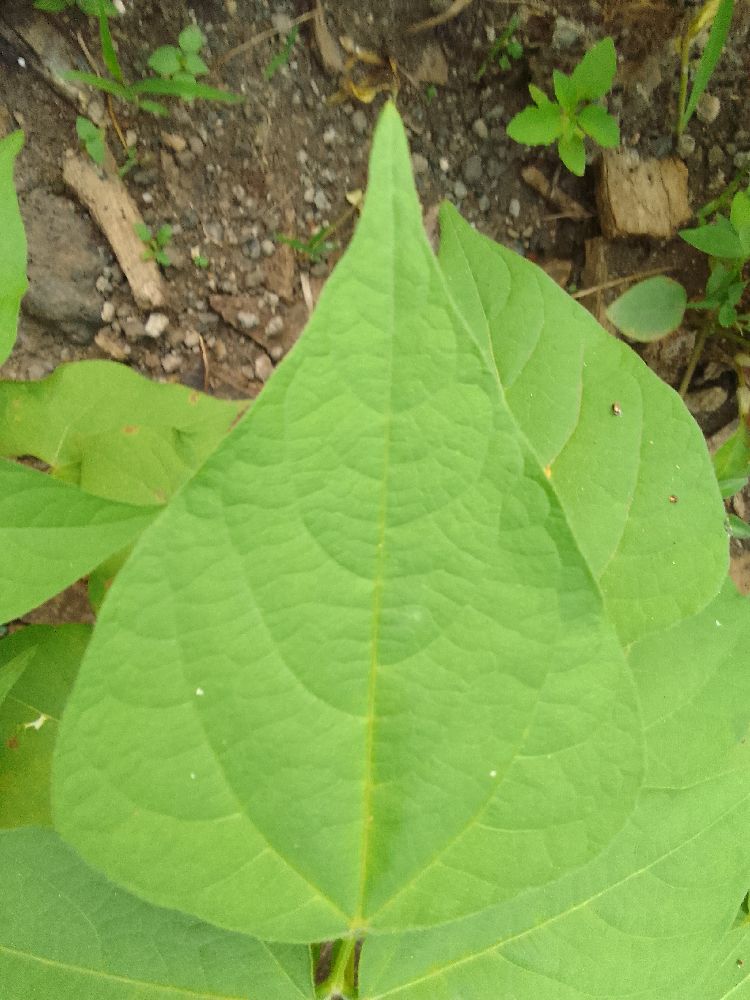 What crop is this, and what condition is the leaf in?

common bean, healthy
